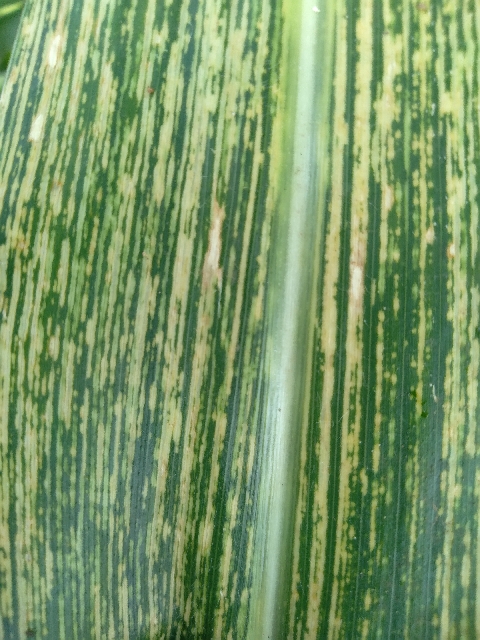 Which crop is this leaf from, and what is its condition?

maize, maize streak virus
